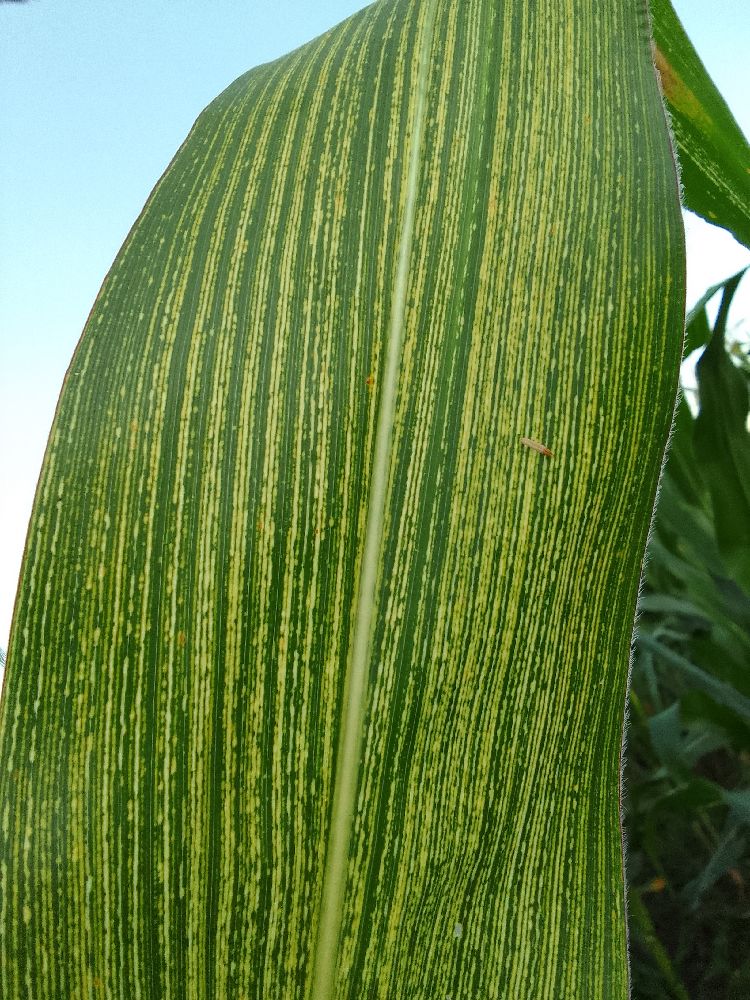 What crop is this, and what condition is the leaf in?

maize, maize streak virus
